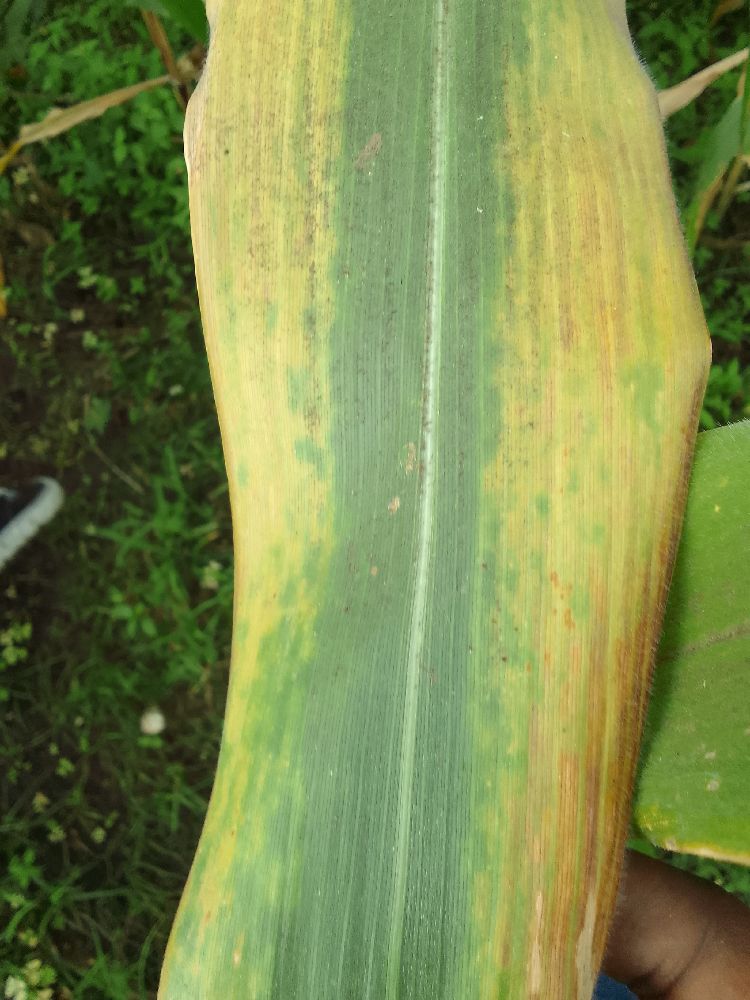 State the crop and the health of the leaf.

maize, maize lethal necrosis
